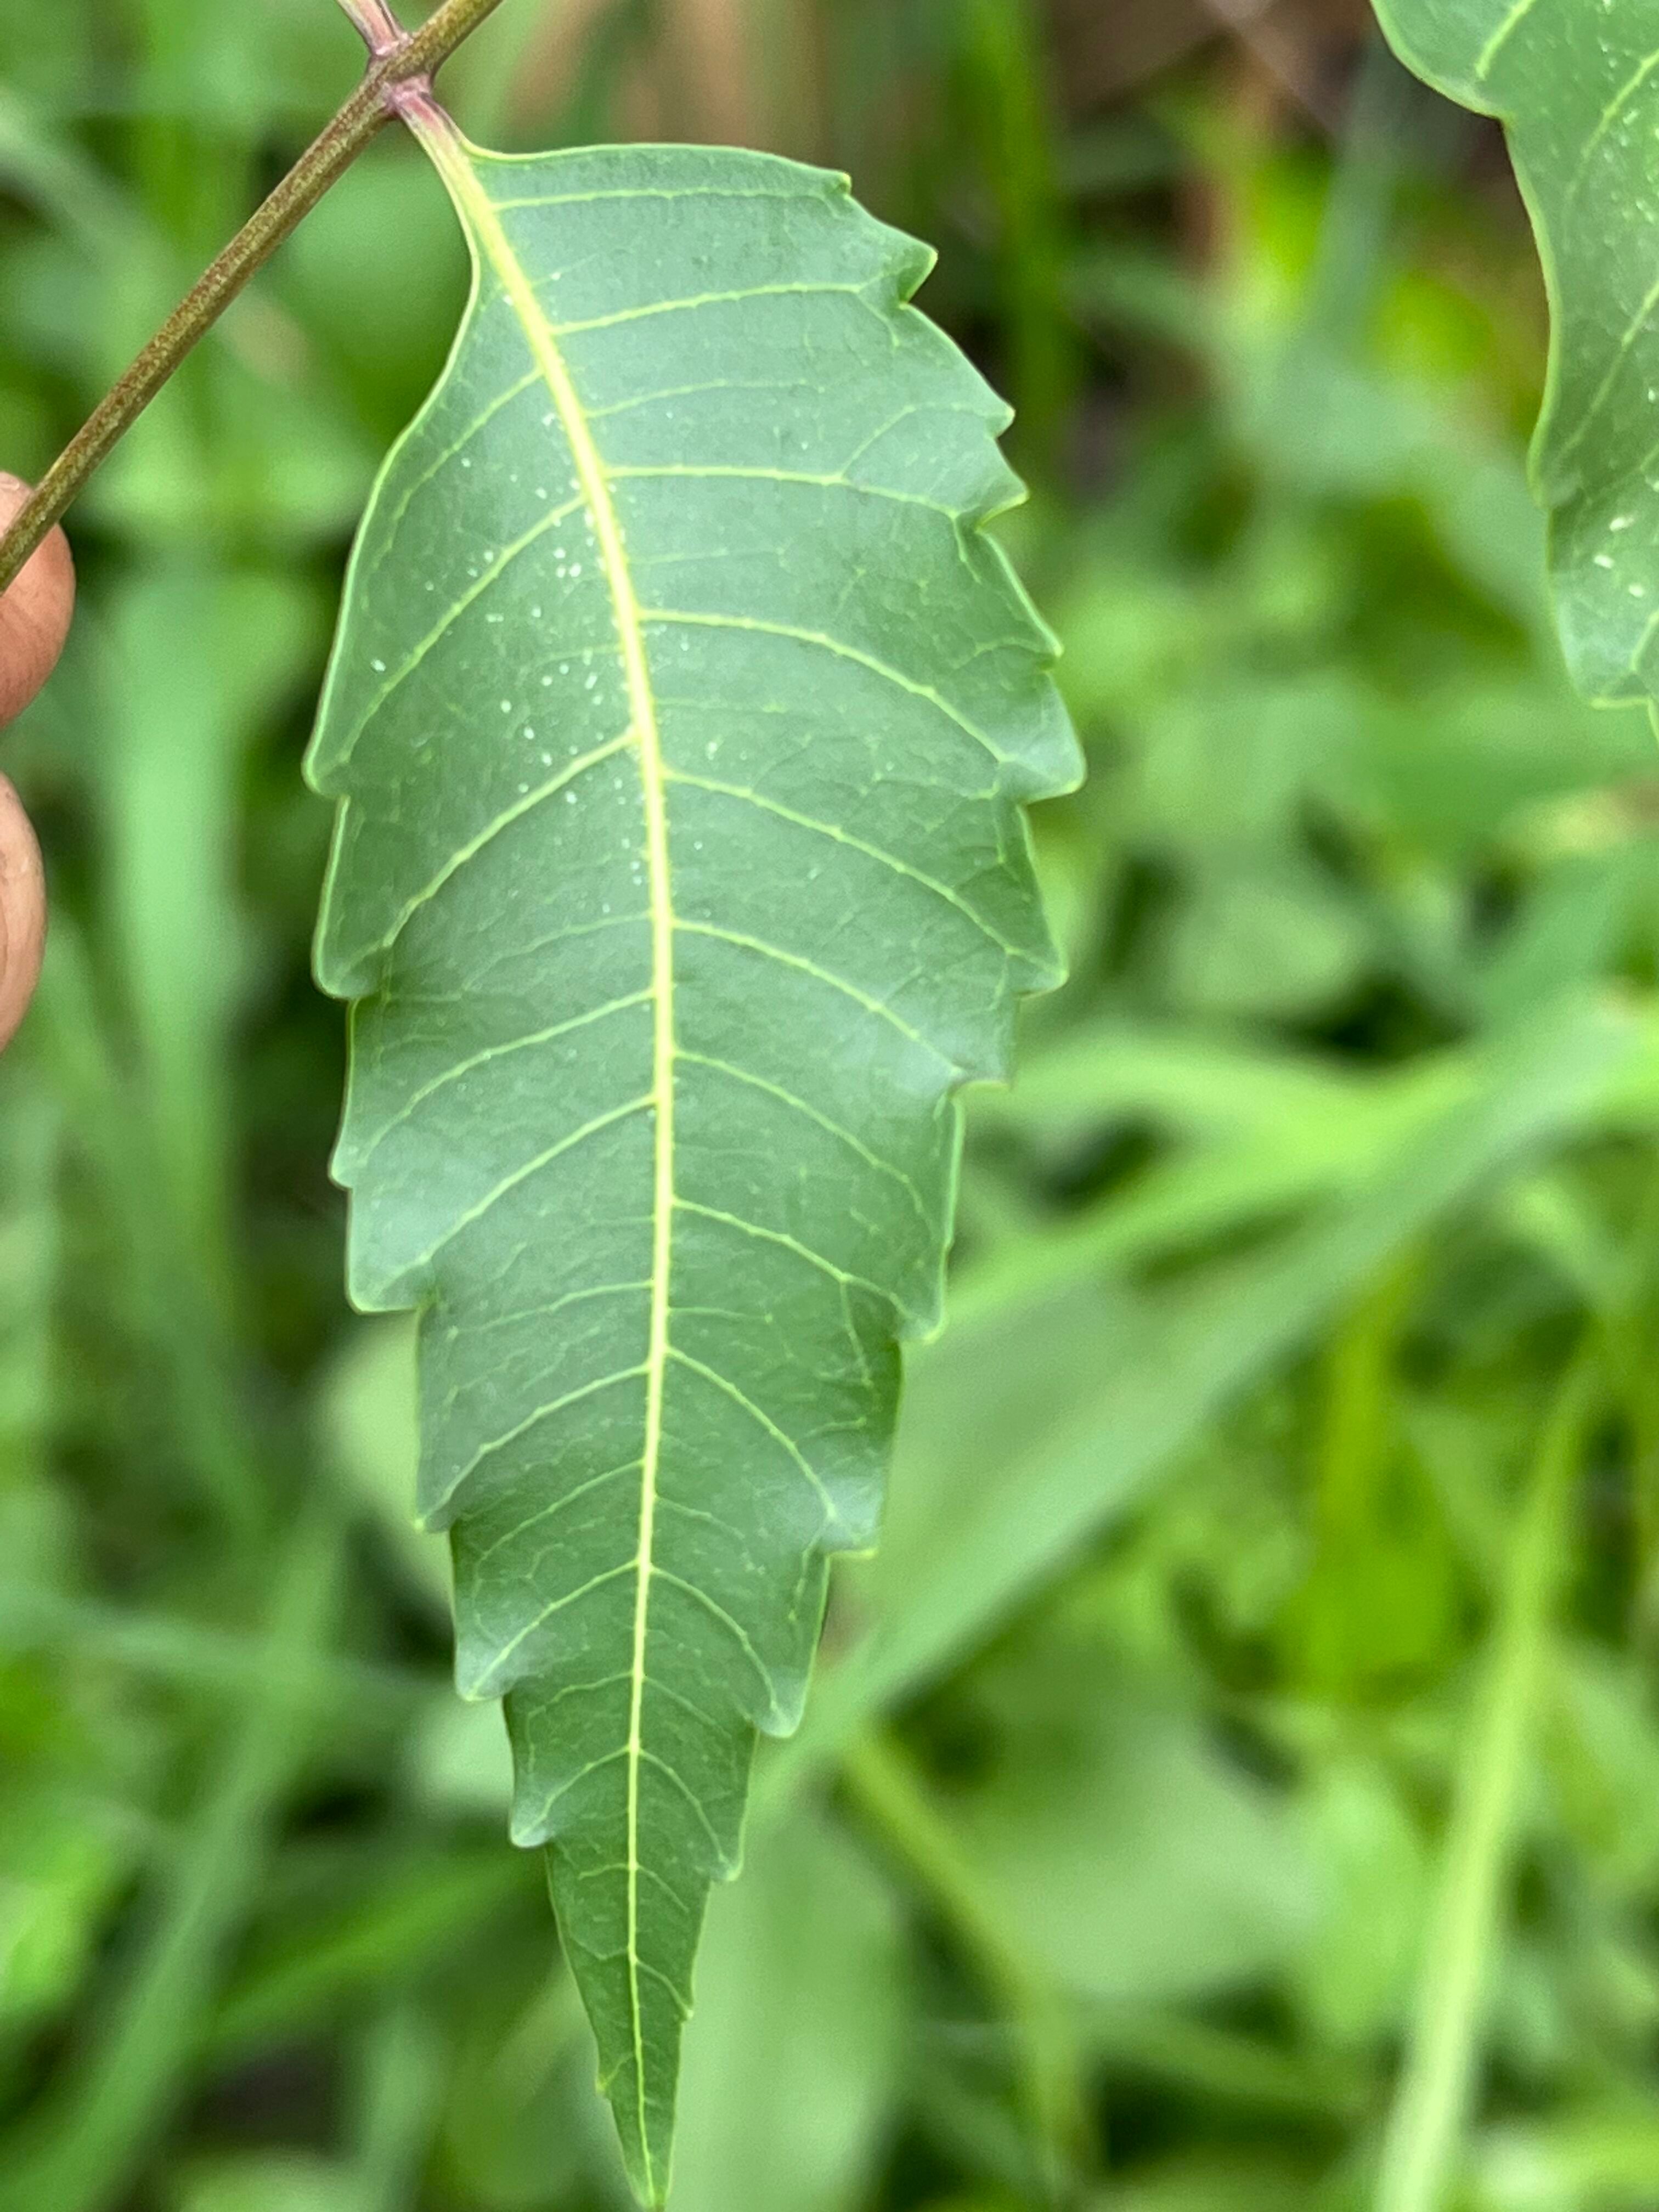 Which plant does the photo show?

neem
